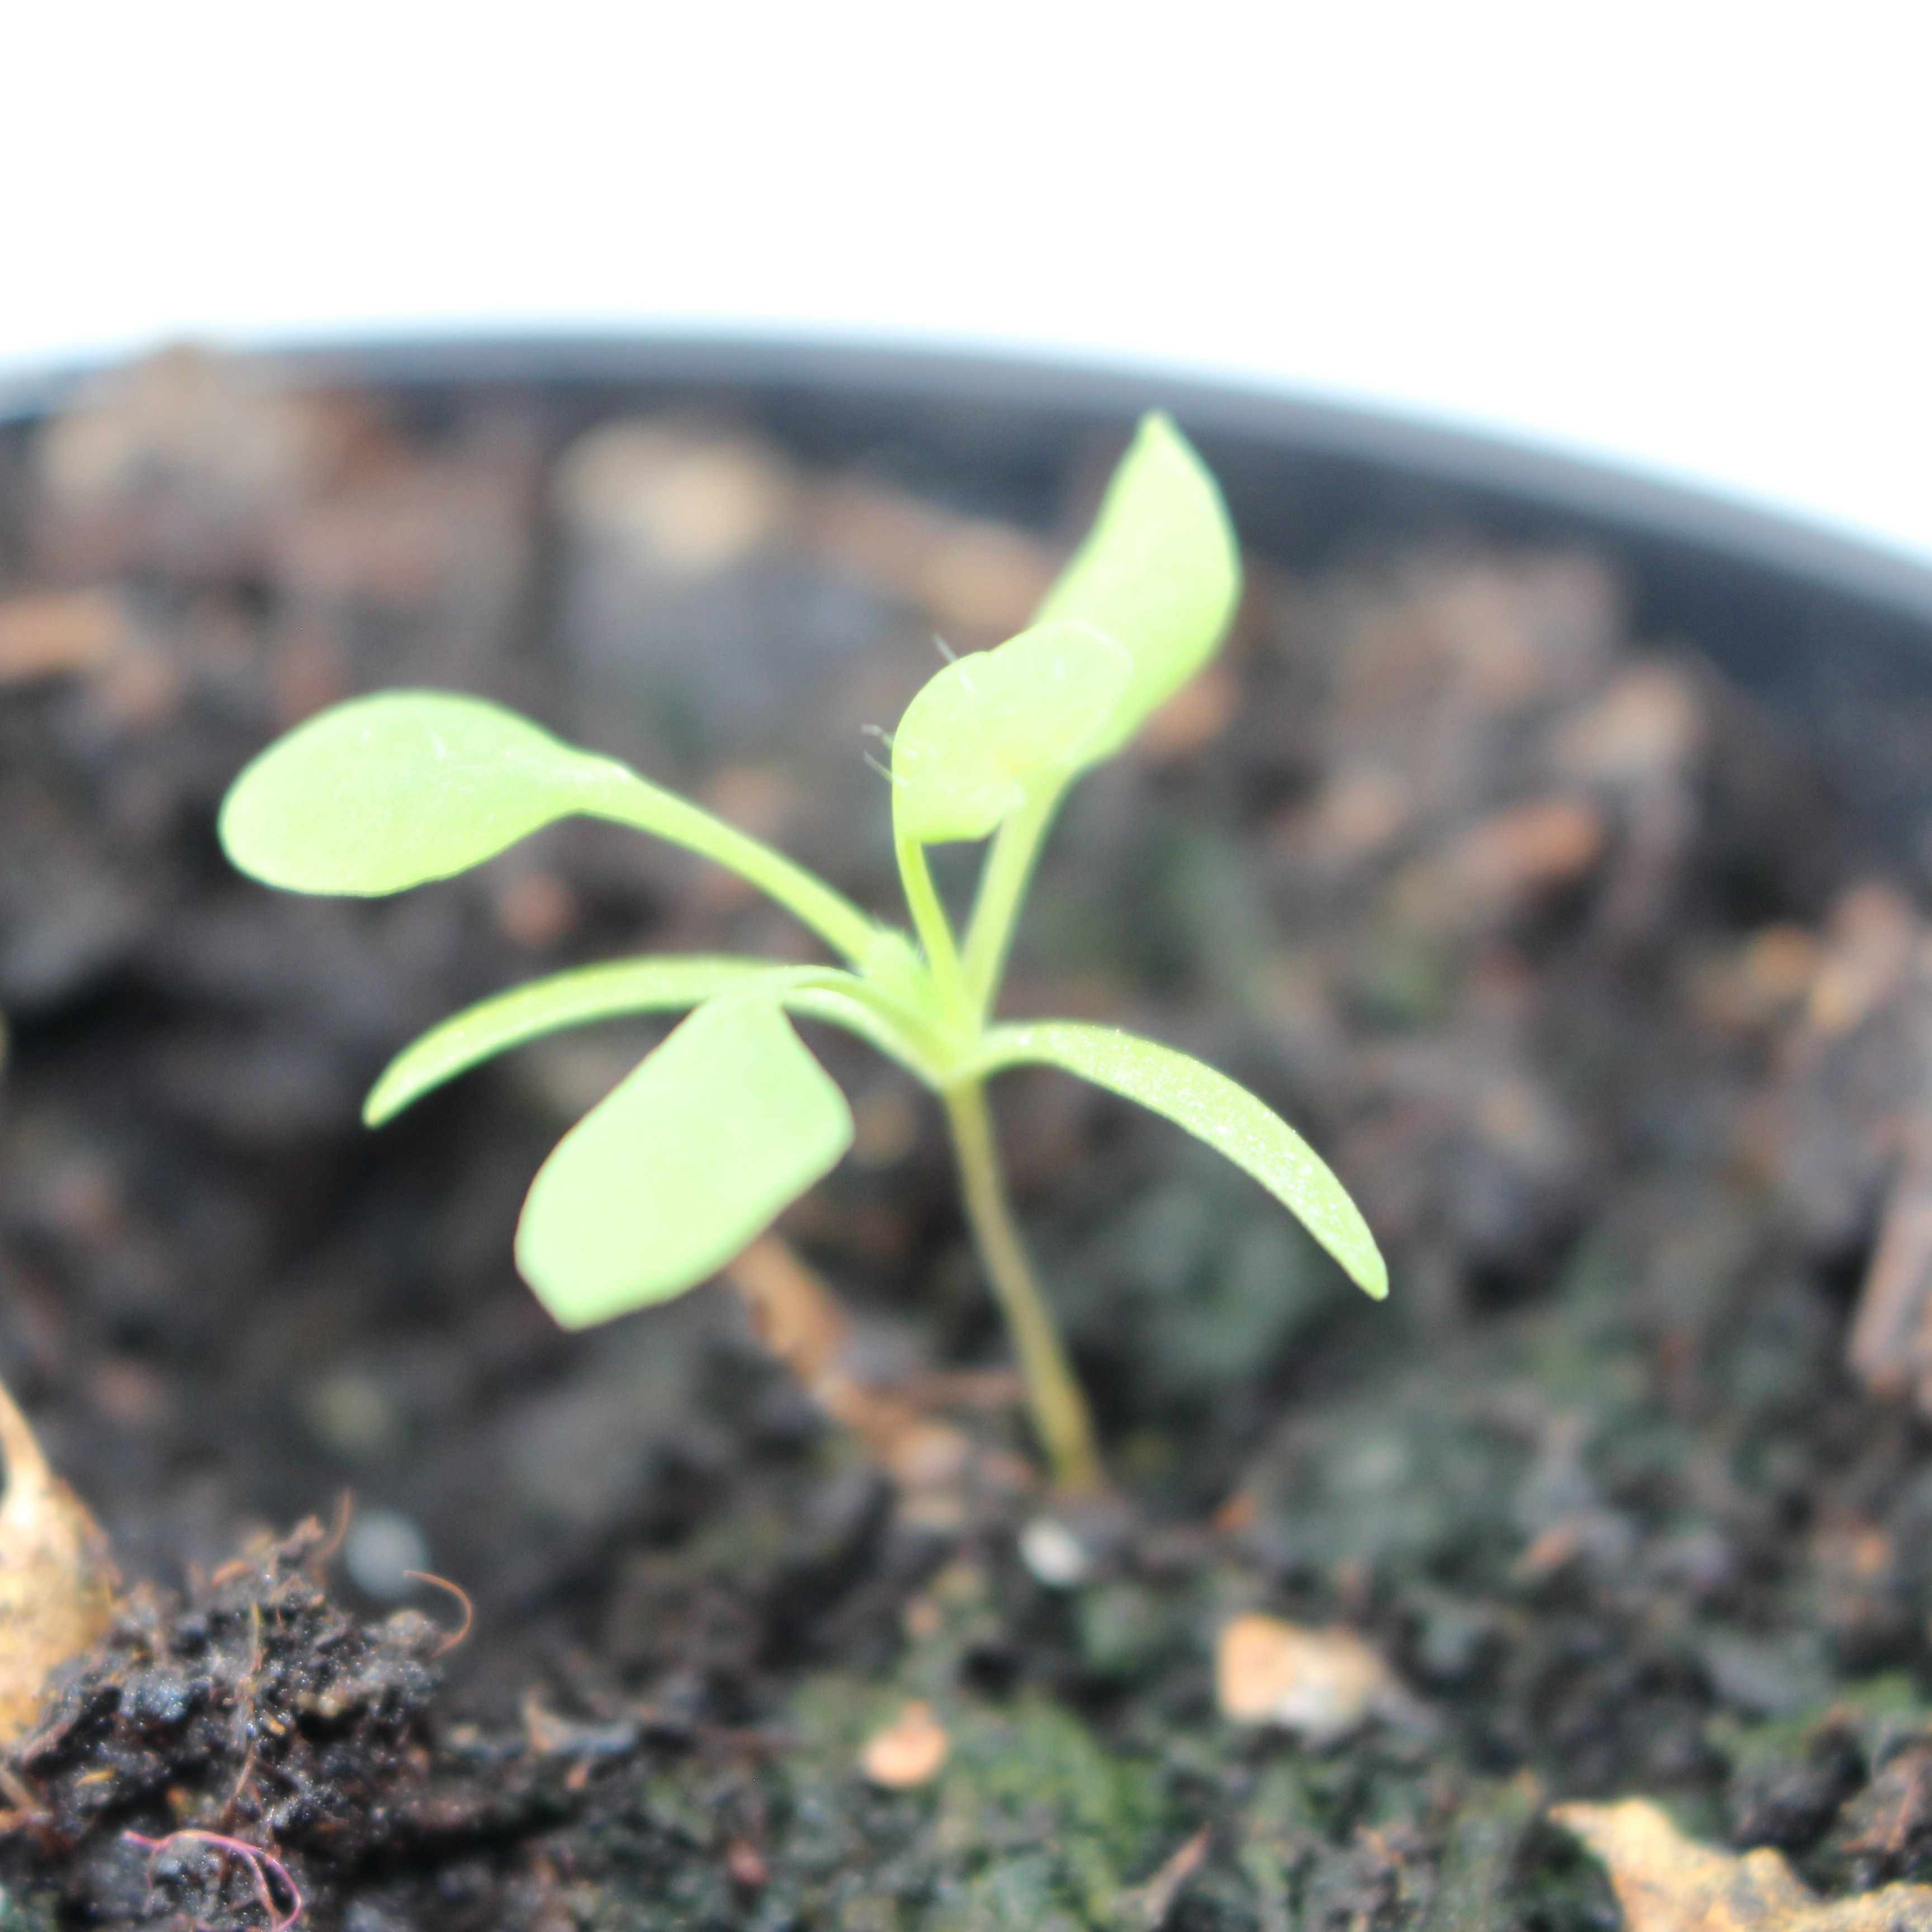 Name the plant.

Papaver rhoeas
